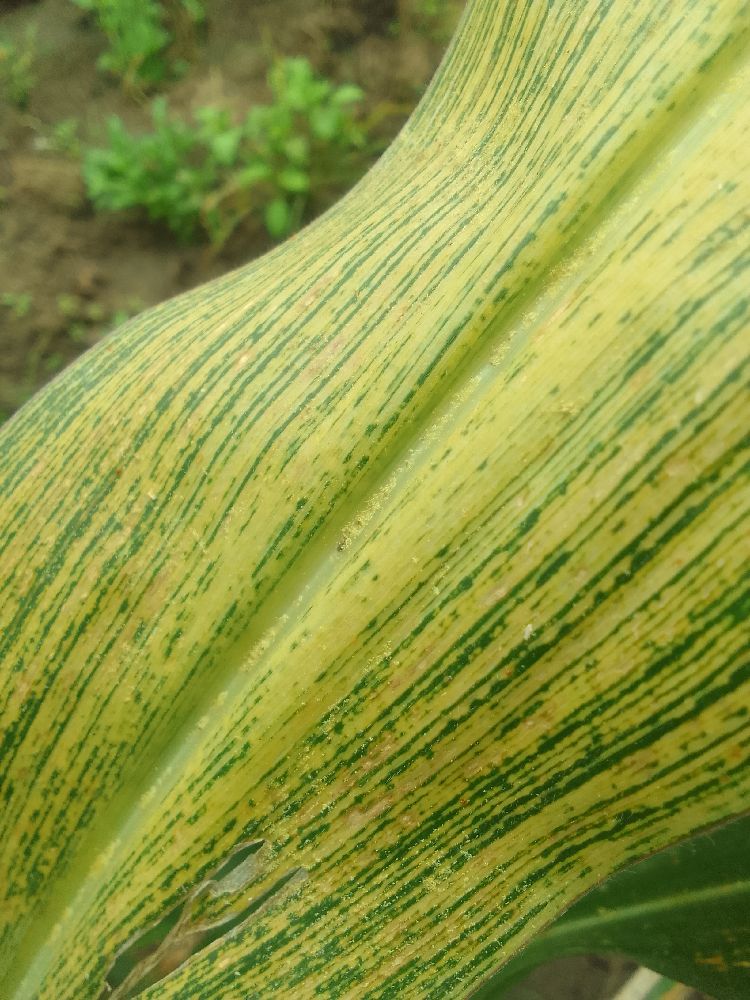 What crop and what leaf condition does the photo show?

maize, maize streak virus
